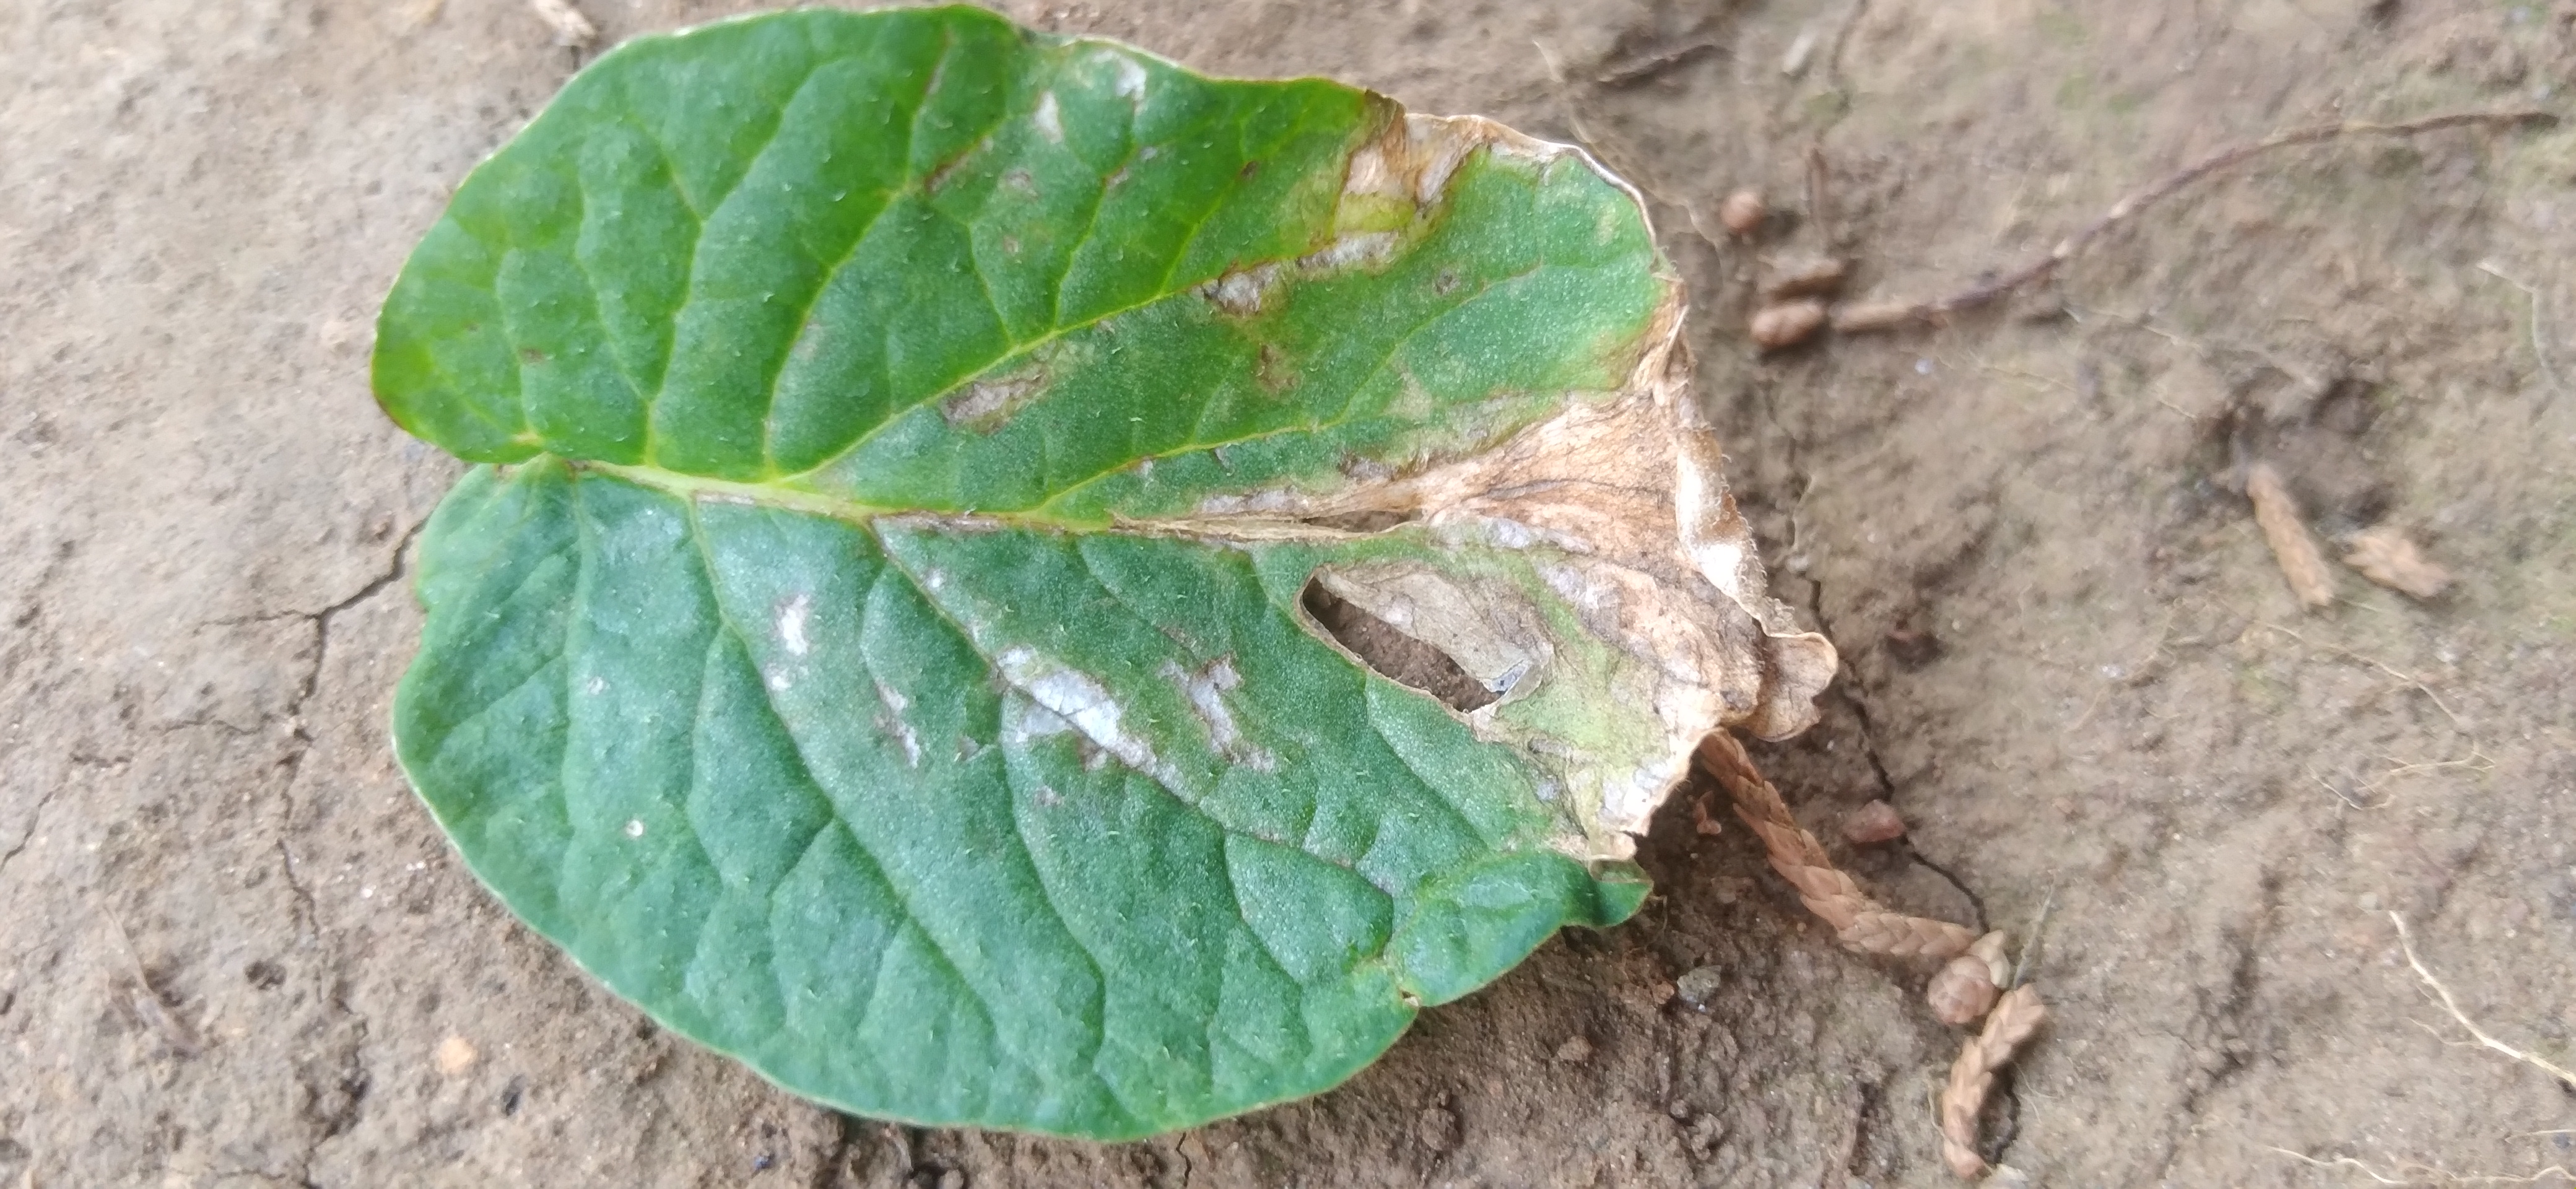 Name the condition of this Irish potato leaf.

early blight
